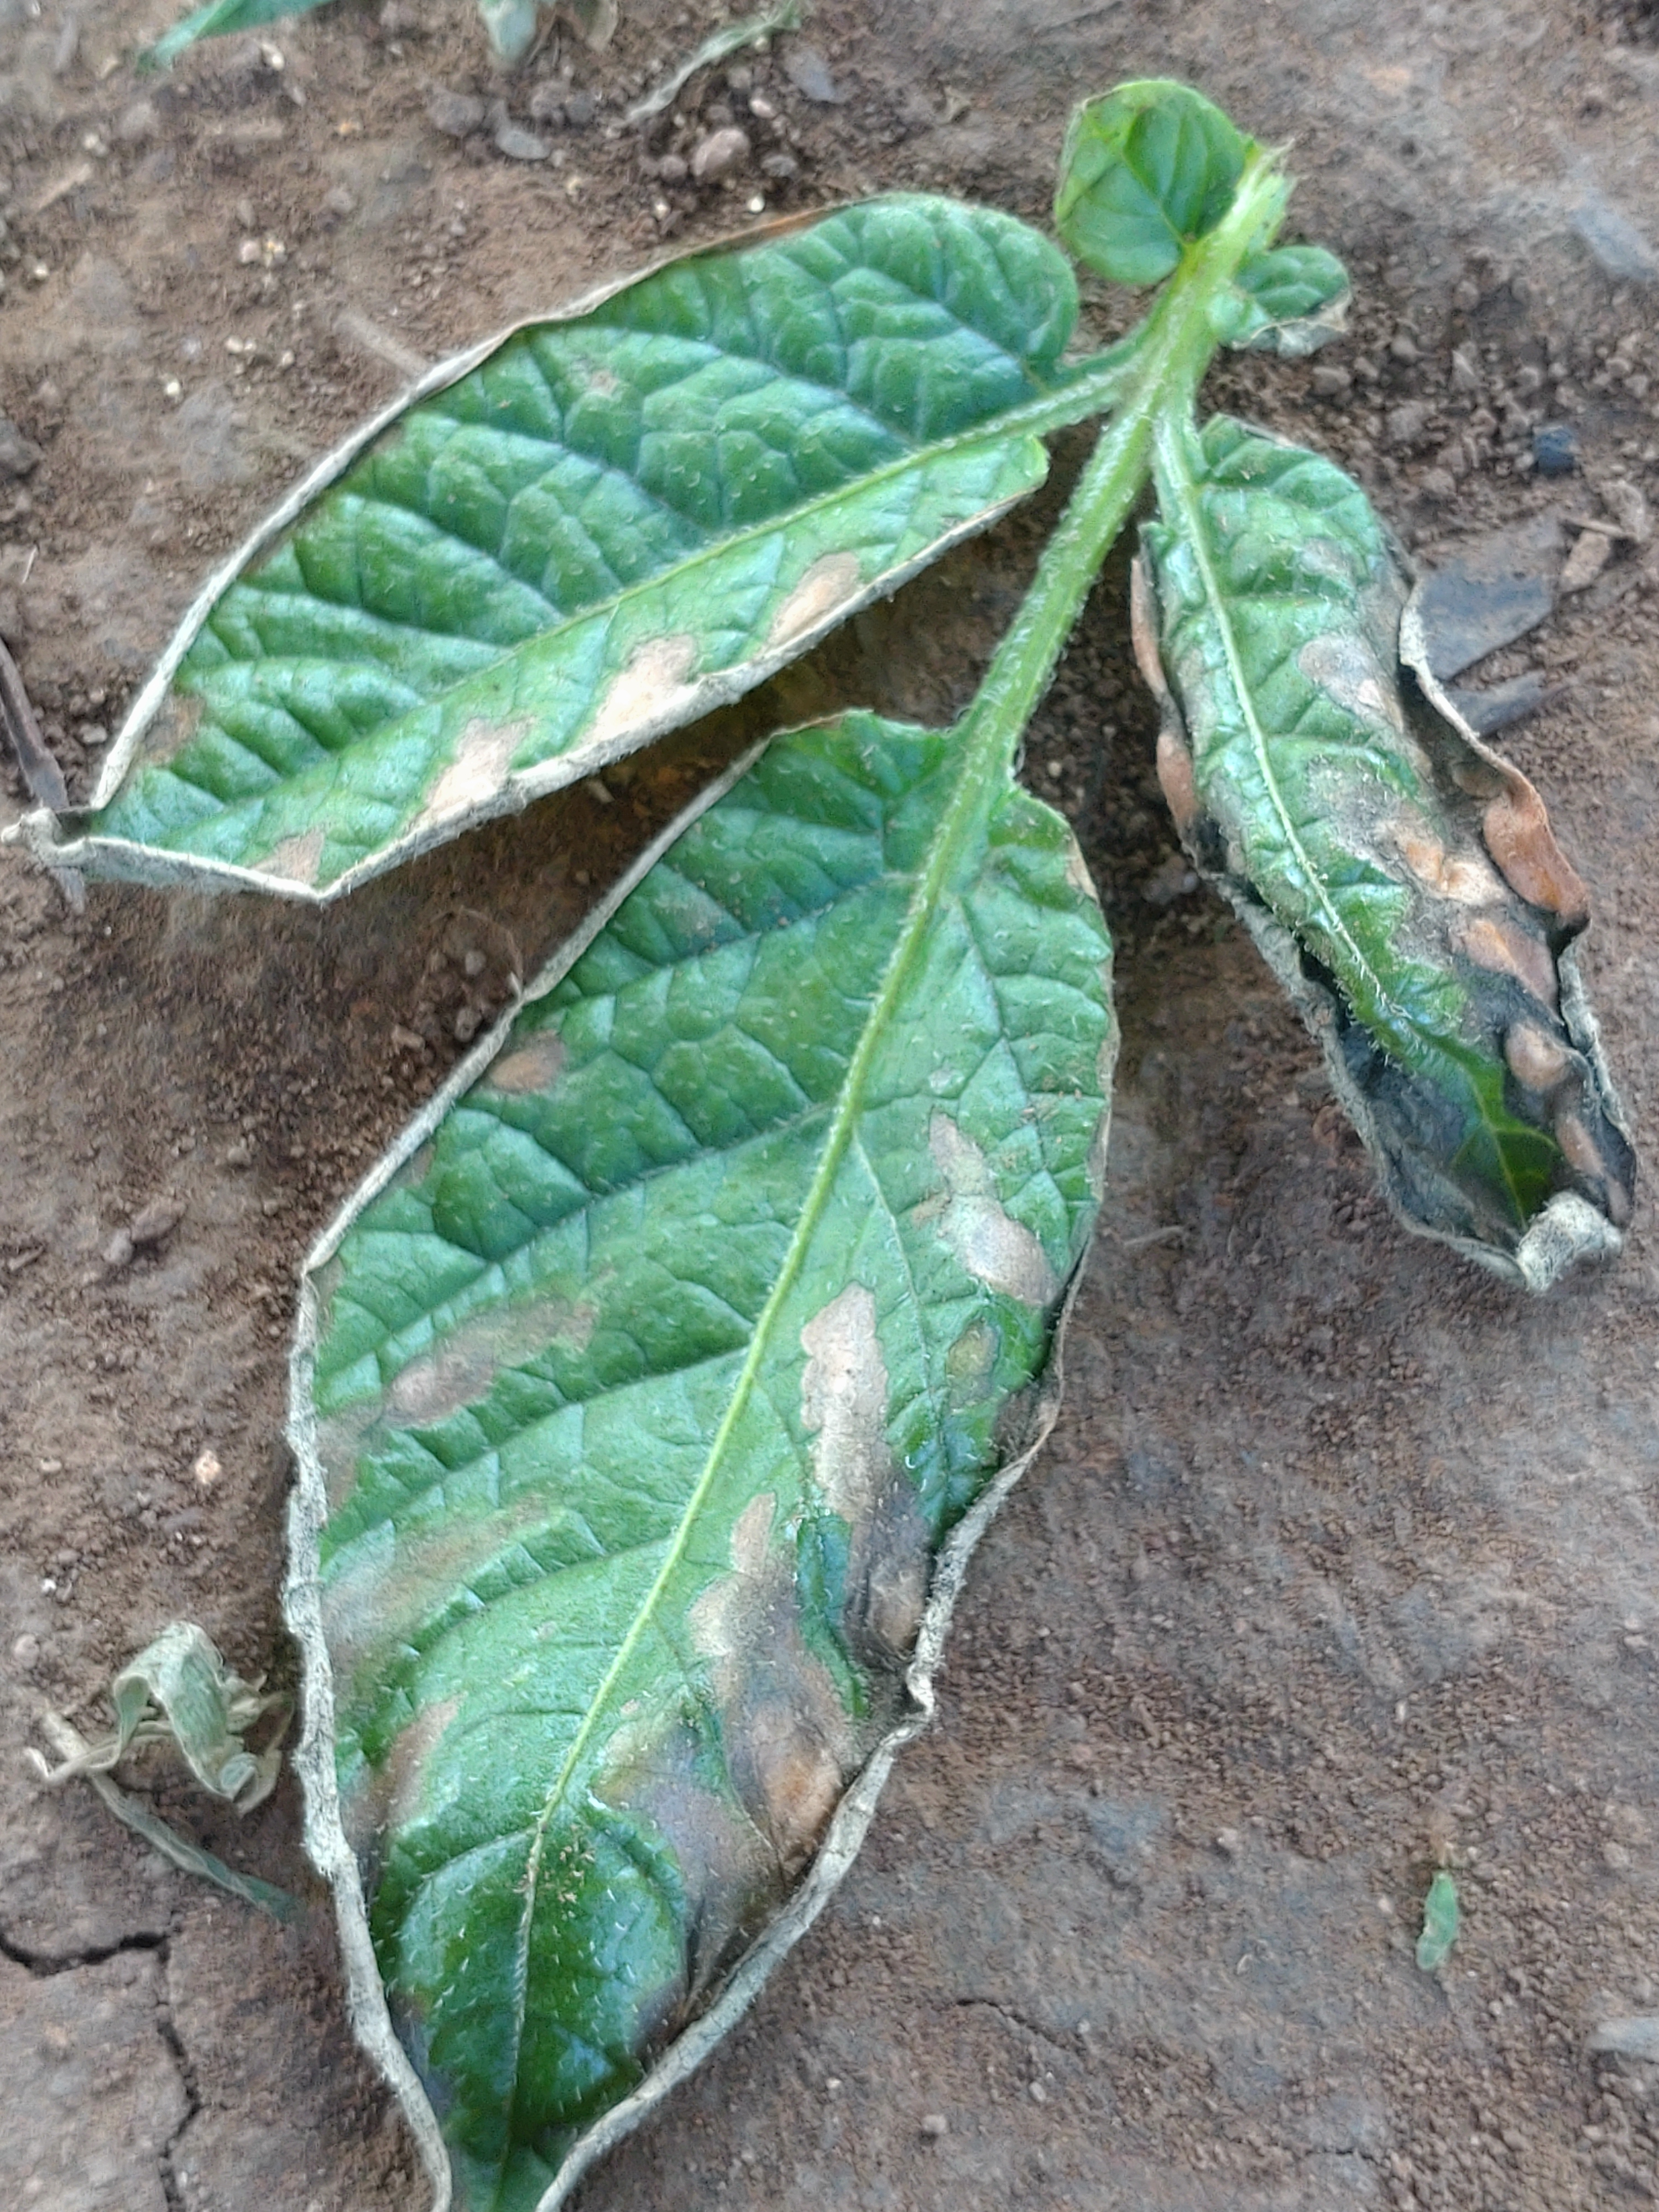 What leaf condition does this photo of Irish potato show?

early blight
